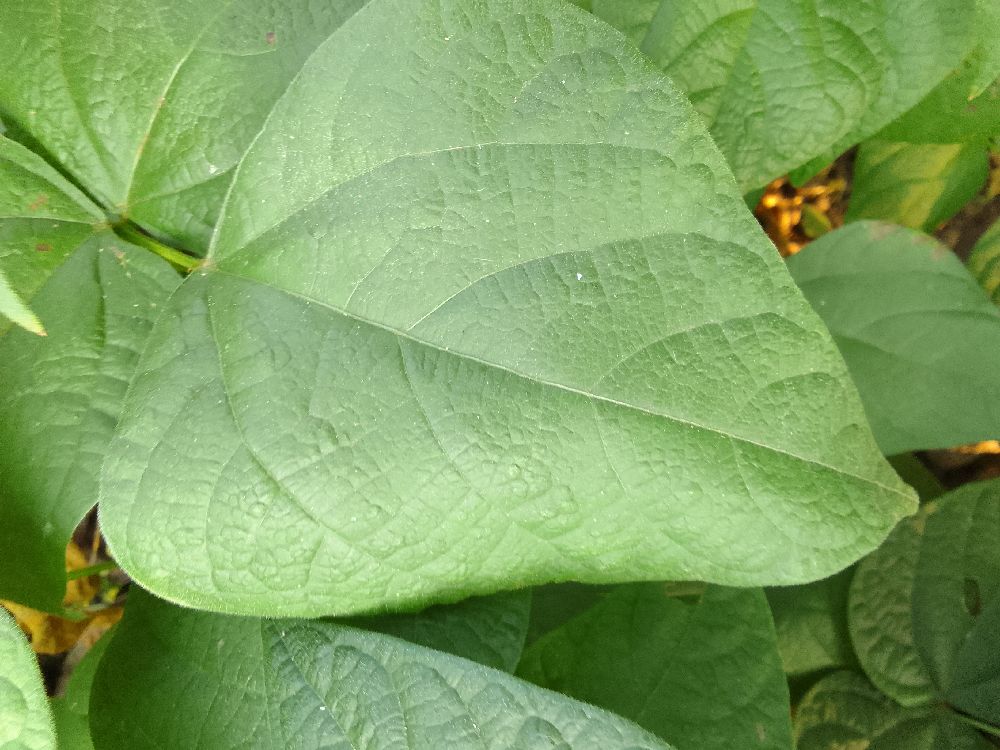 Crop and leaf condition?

common bean, healthy
